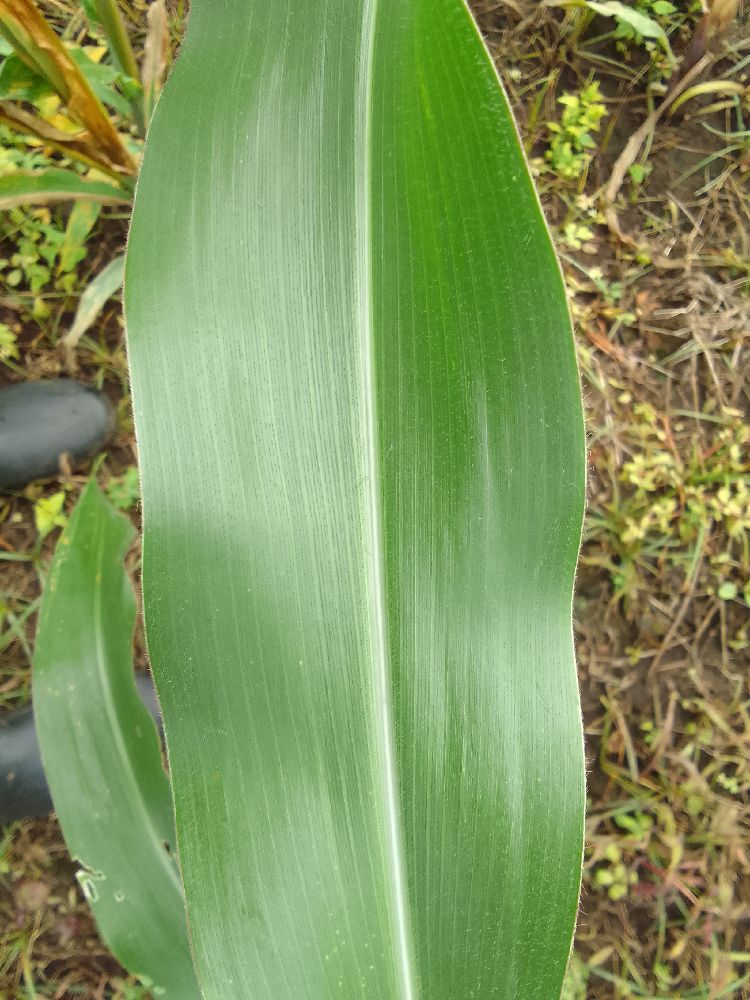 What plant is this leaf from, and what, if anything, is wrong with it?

maize, healthy
